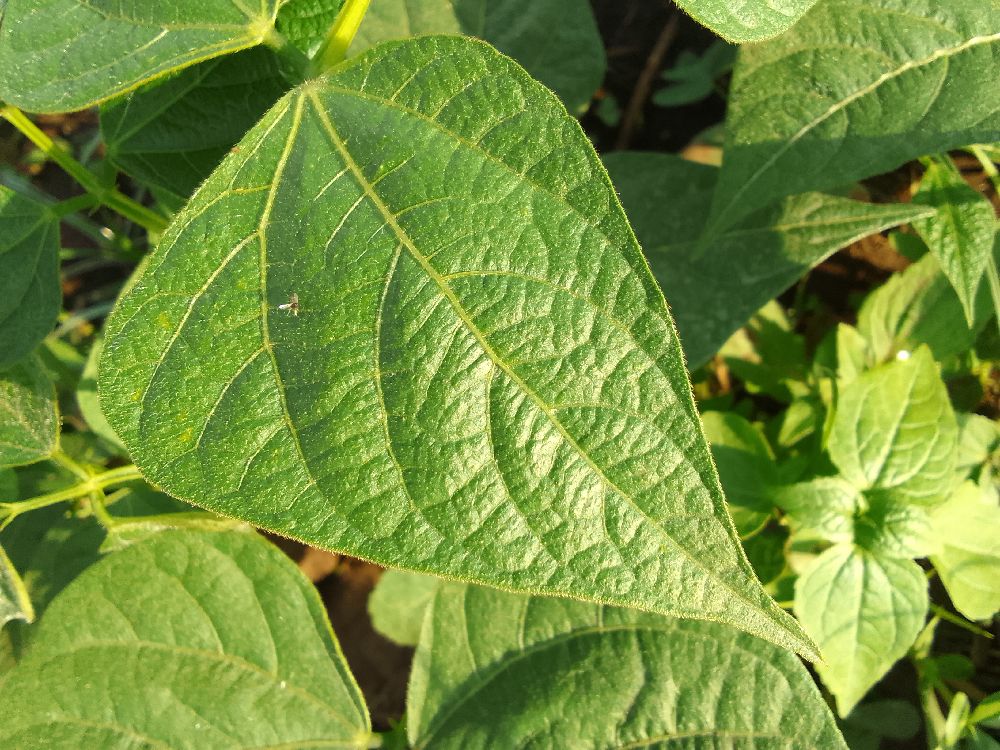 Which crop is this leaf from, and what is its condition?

common bean, healthy
